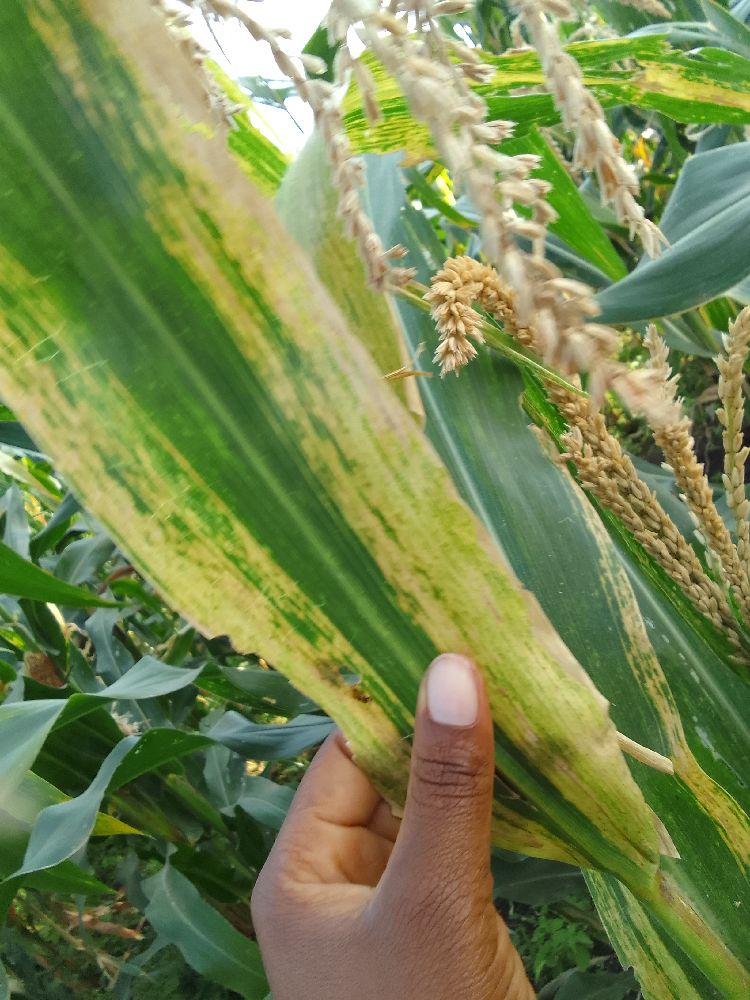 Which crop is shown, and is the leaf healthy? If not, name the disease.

maize, maize lethal necrosis
